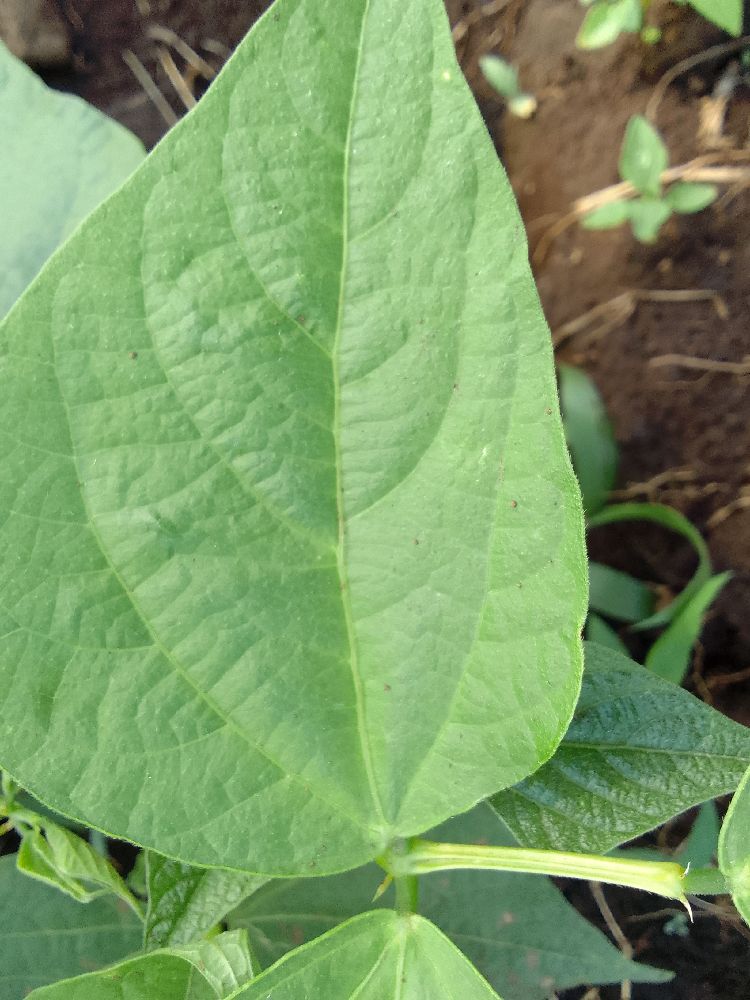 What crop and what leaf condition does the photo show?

common bean, healthy
